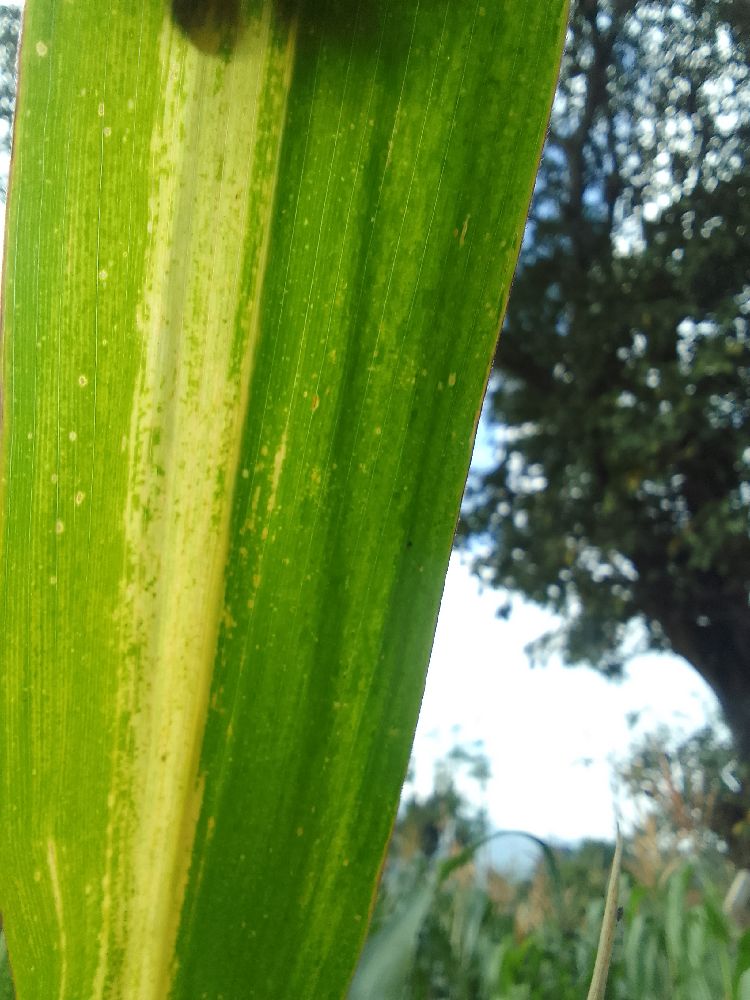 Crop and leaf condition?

maize, maize lethal necrosis
